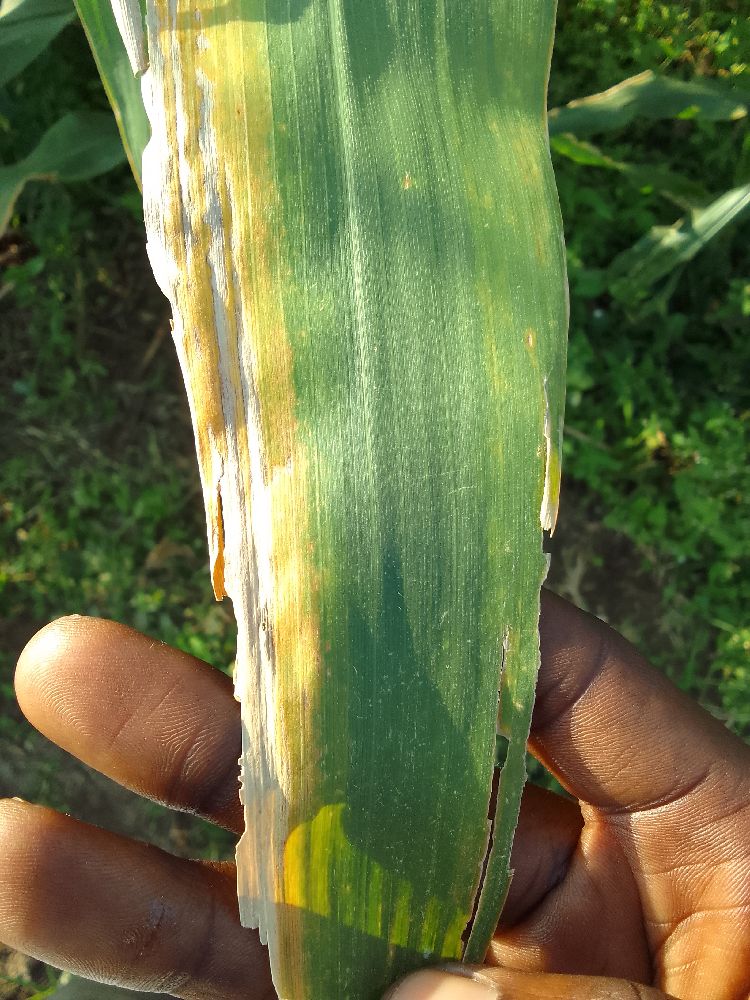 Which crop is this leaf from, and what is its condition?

maize, maize lethal necrosis
